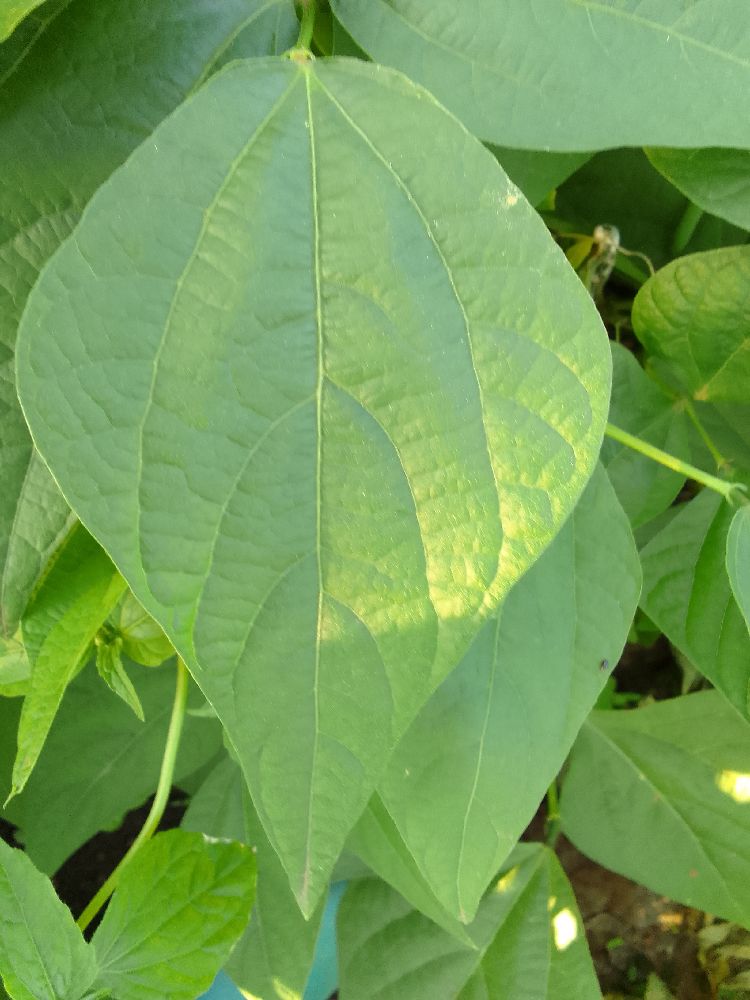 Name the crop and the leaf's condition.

common bean, healthy
